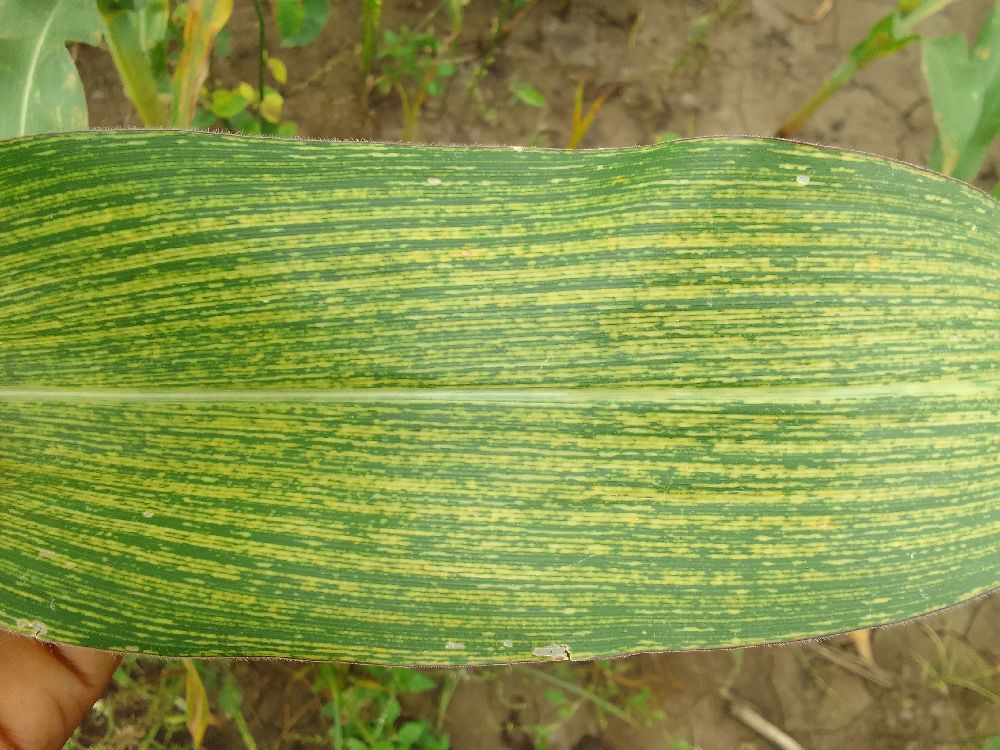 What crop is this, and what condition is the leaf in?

maize, maize streak virus
